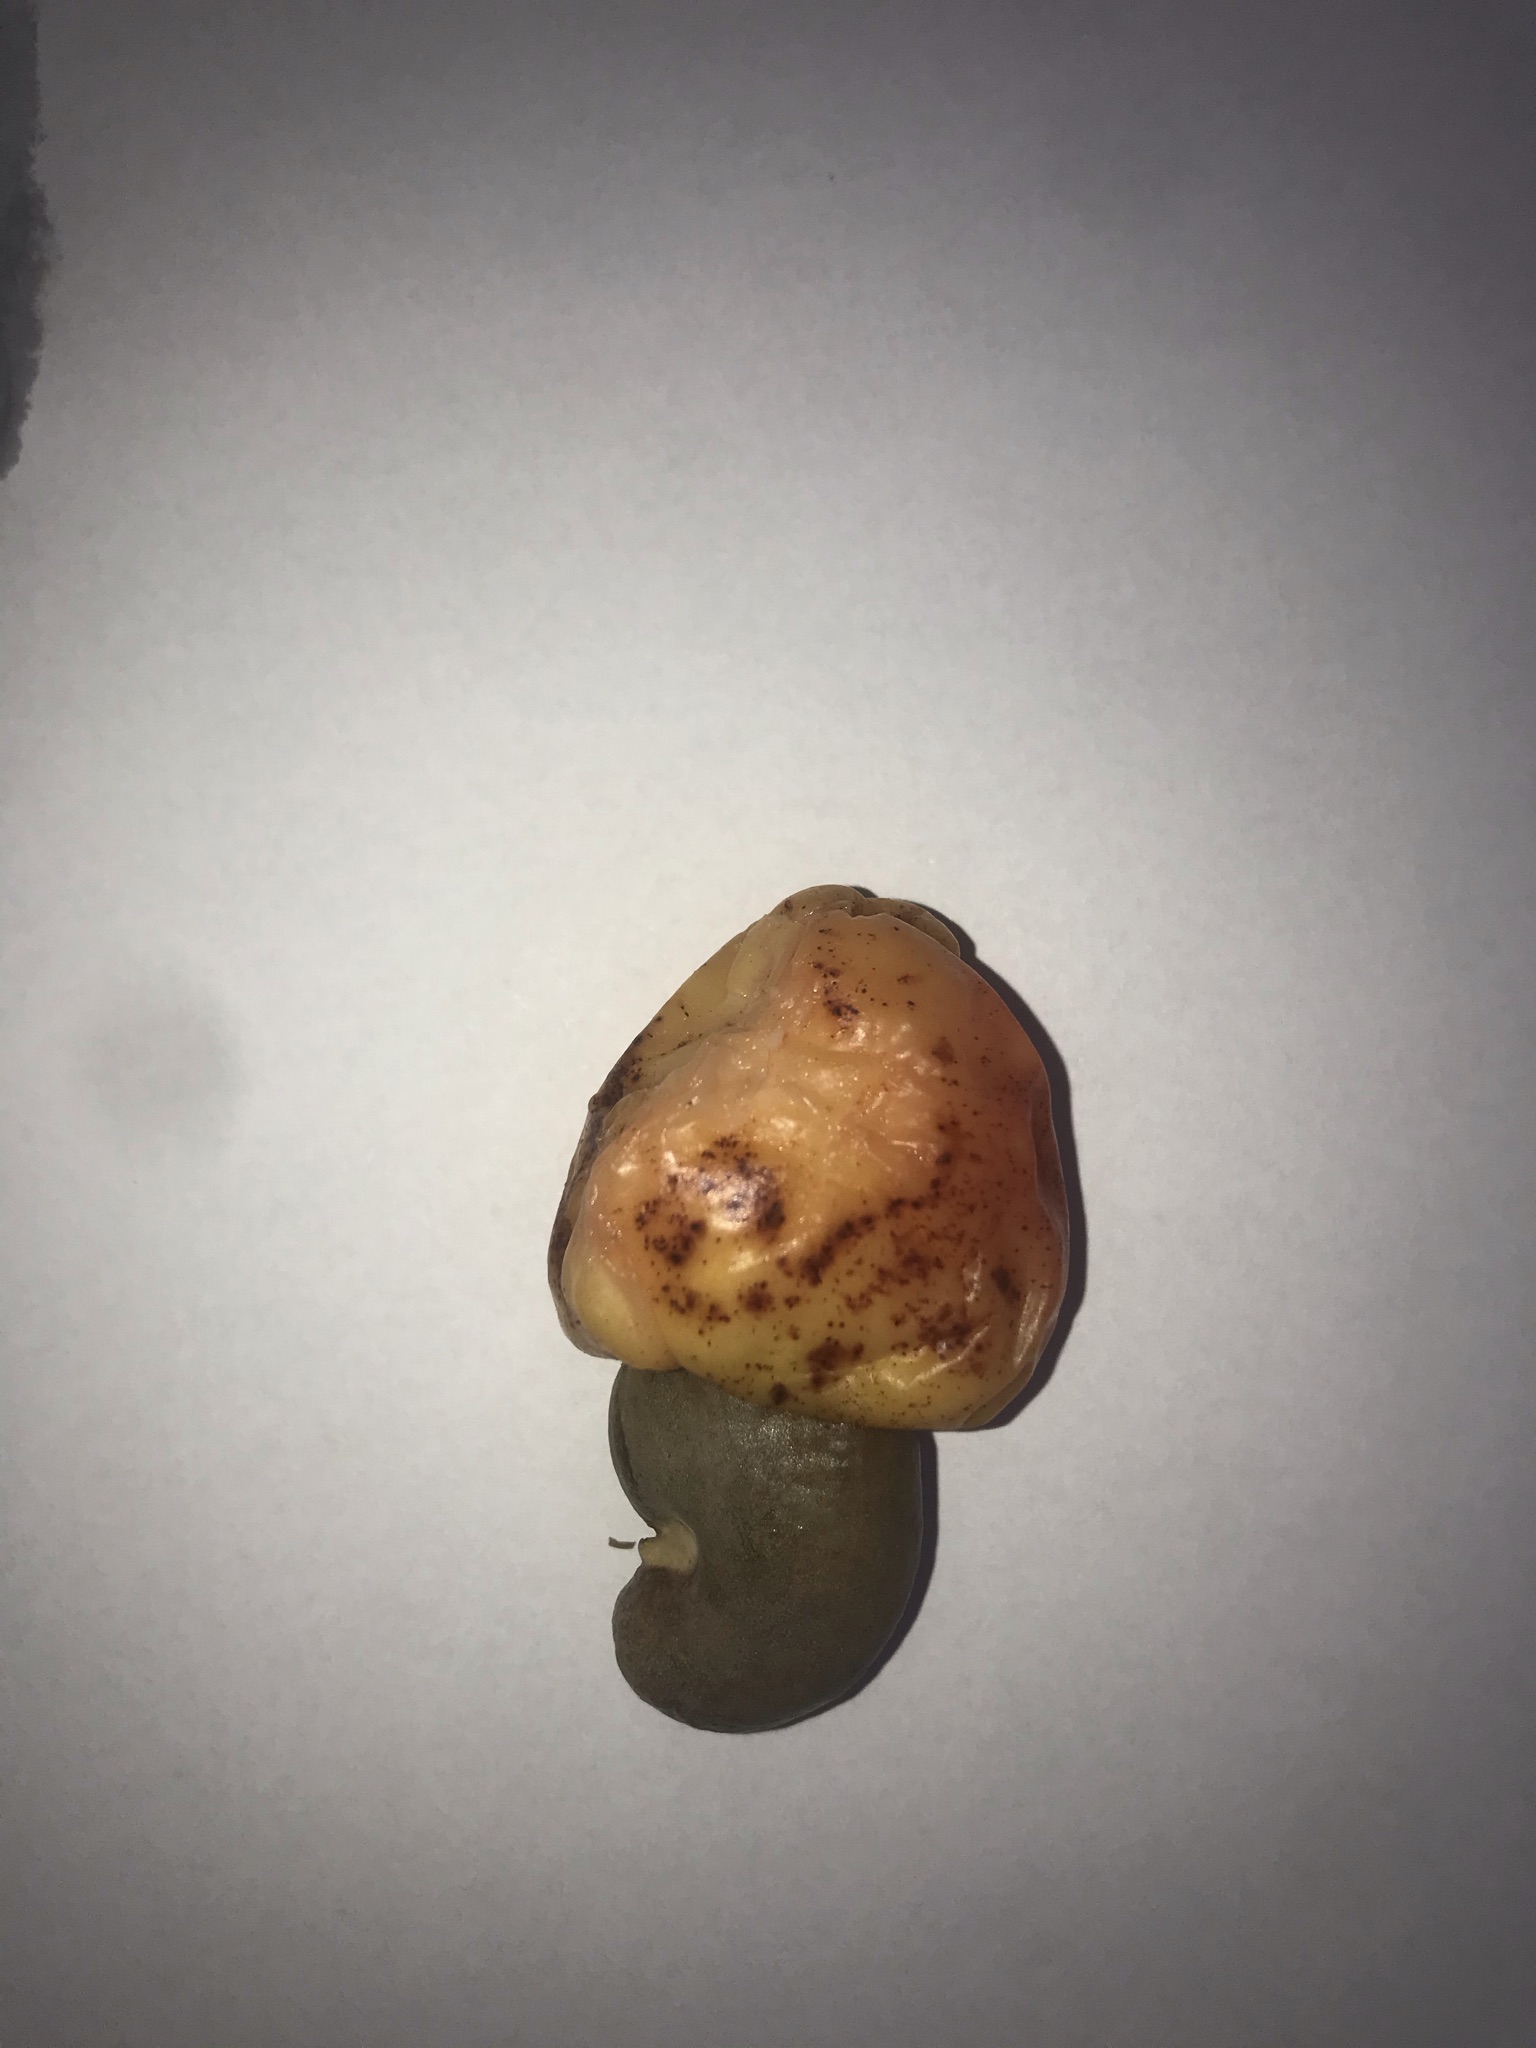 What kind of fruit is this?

caju vermelho
